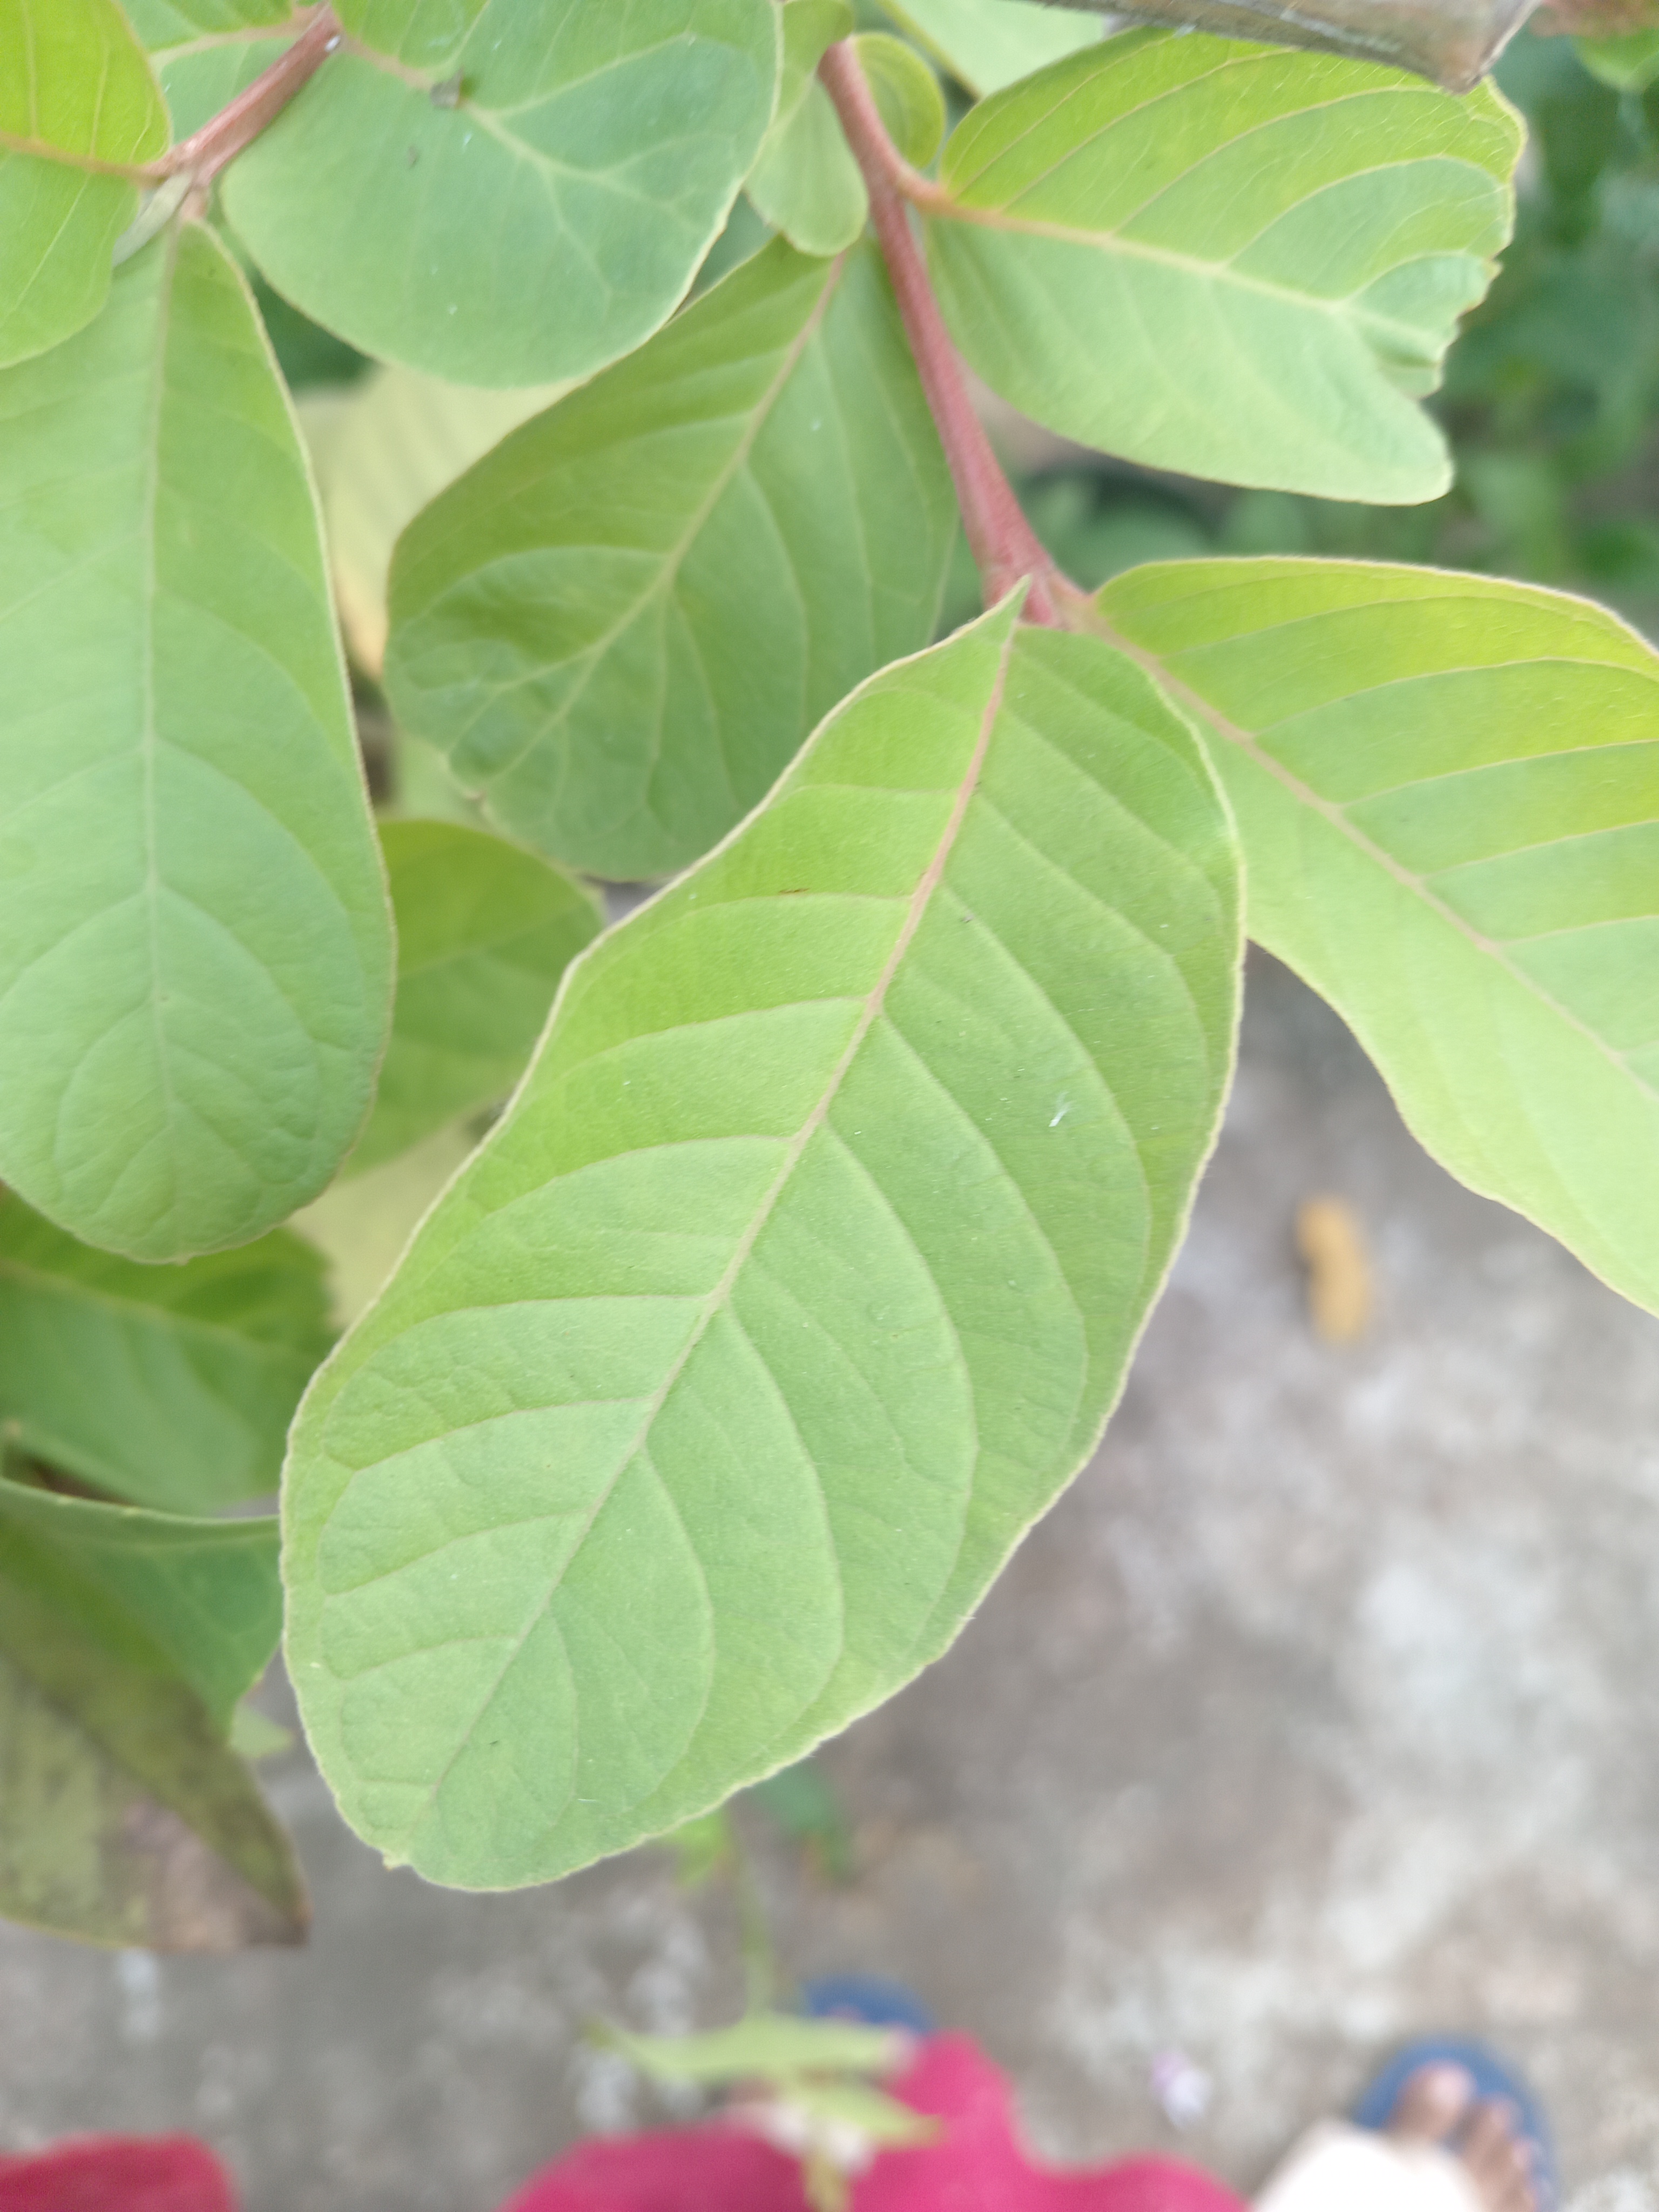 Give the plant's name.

guava
